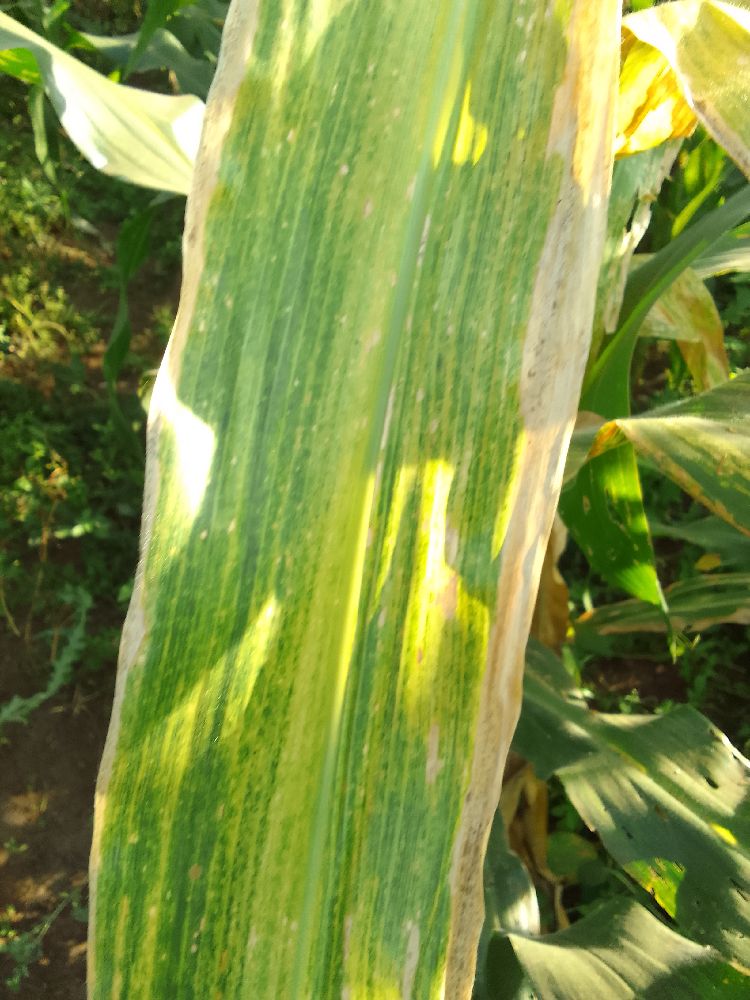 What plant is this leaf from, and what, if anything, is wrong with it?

maize, maize lethal necrosis
